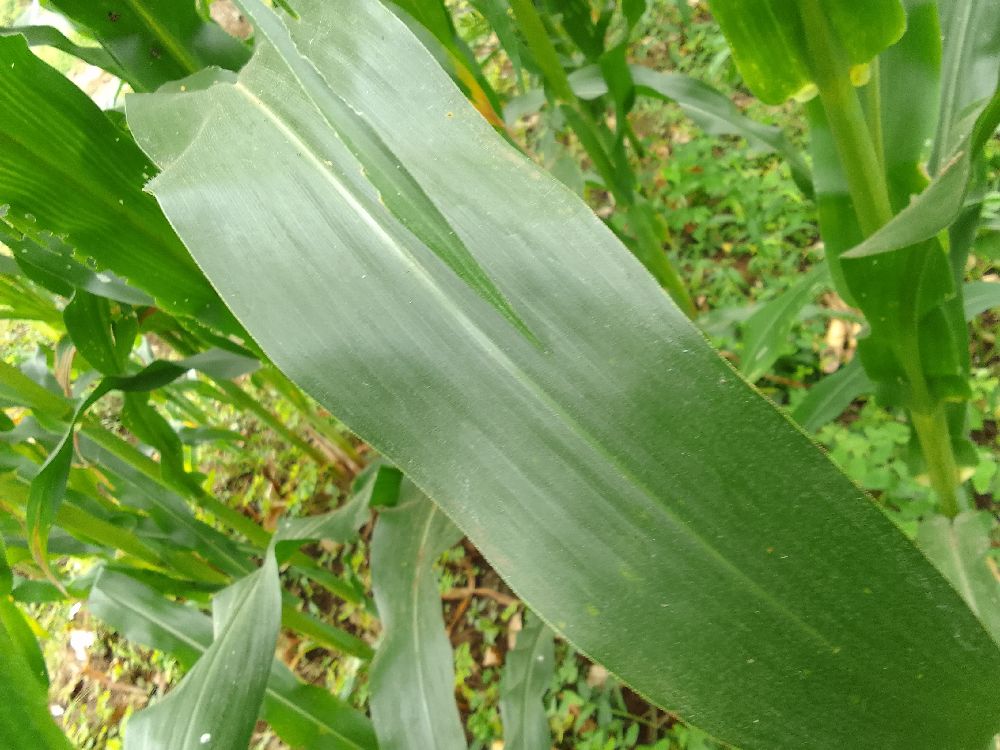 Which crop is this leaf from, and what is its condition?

maize, healthy
